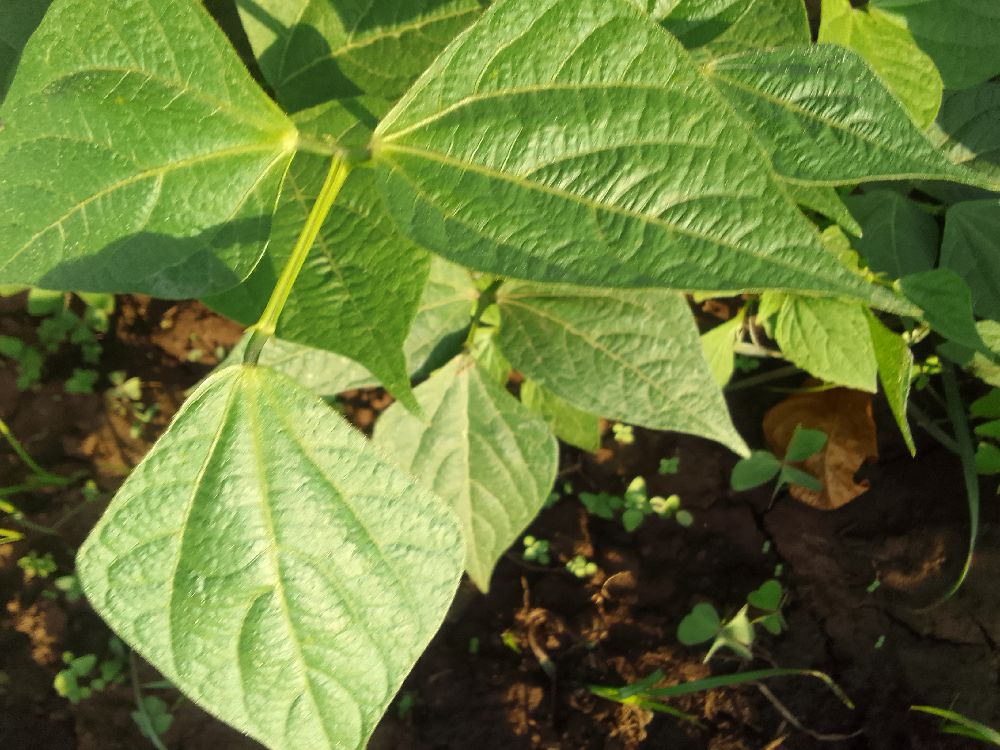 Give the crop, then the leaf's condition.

common bean, healthy
